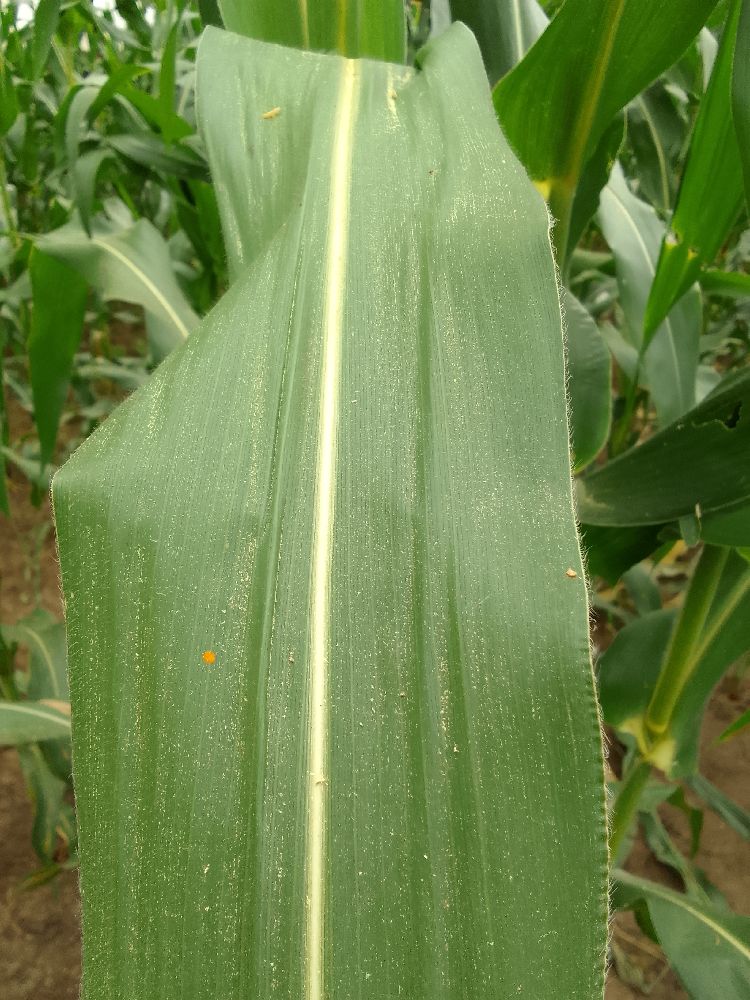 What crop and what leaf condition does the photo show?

maize, healthy
